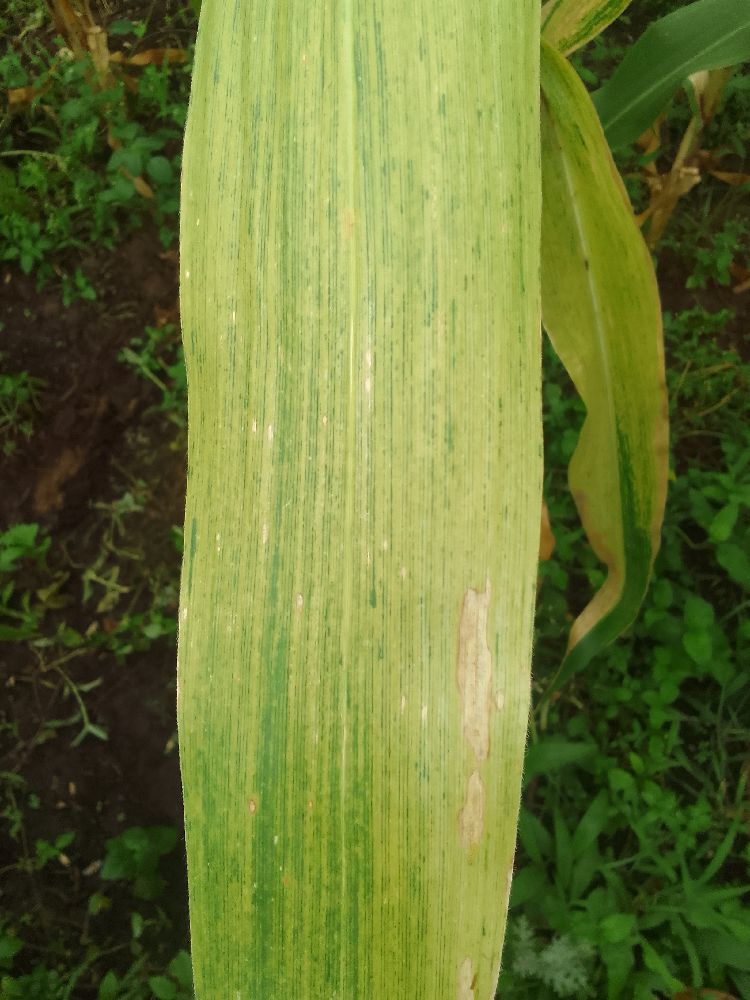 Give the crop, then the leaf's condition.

maize, maize lethal necrosis
